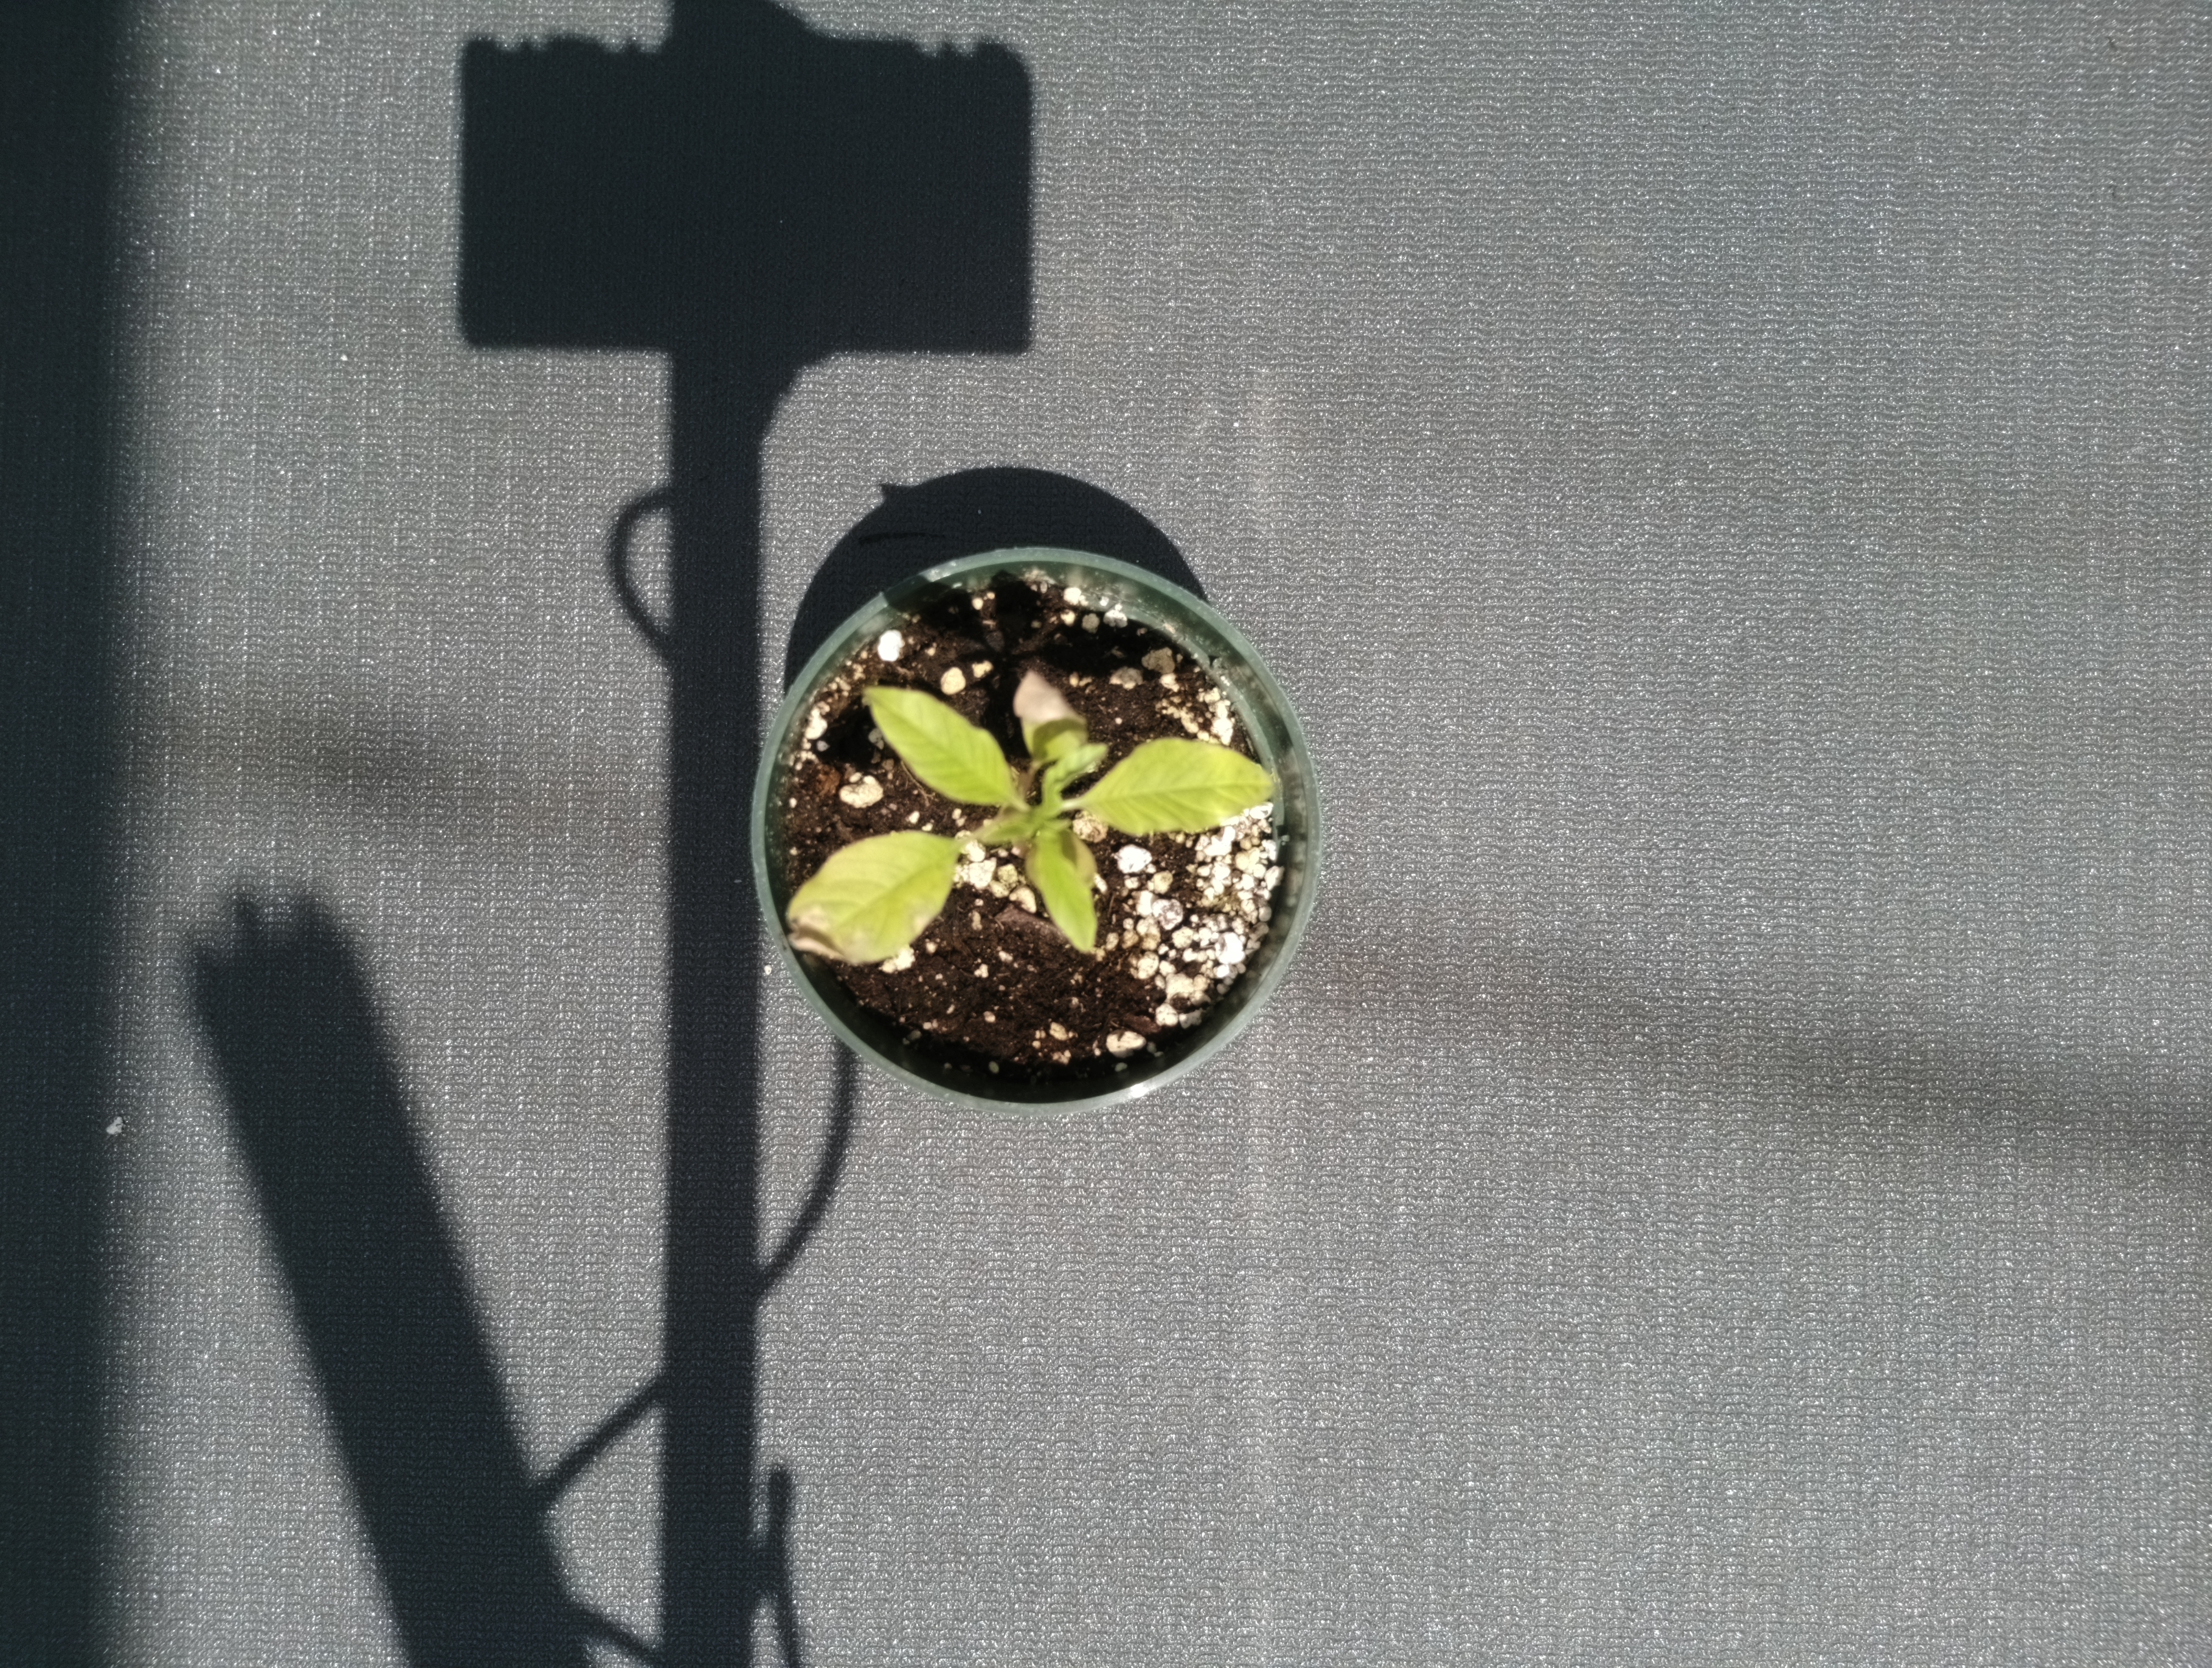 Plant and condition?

waterhemp, chlorosis only
